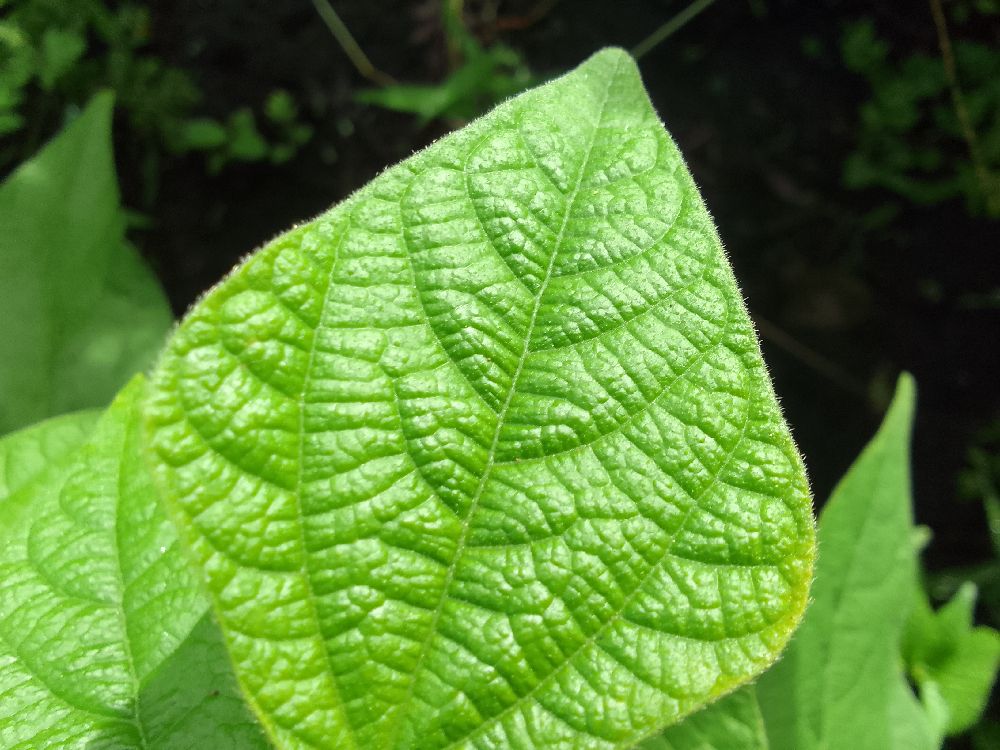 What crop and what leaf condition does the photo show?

common bean, healthy
